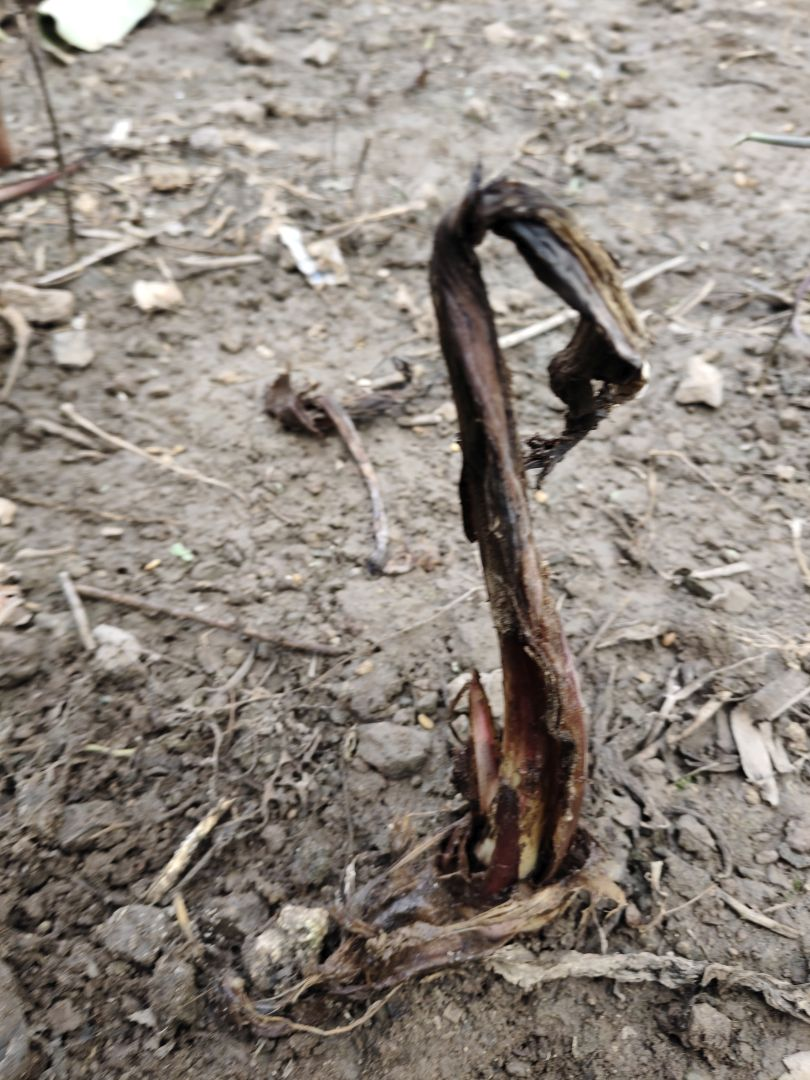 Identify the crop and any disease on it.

taro, root rot
